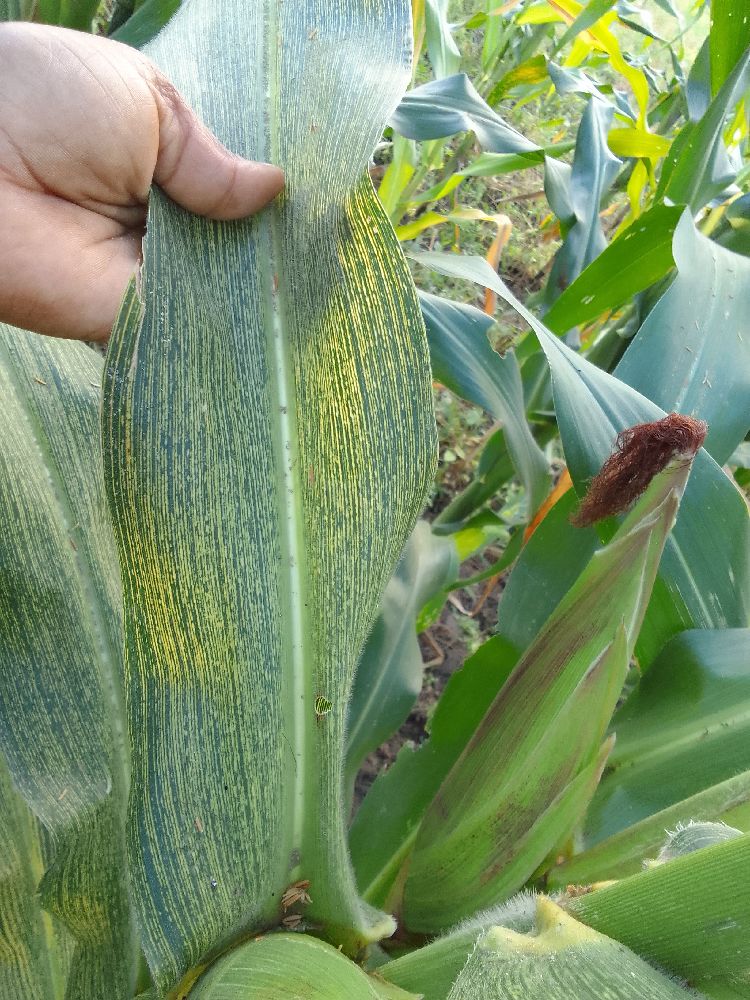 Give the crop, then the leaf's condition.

maize, maize streak virus
